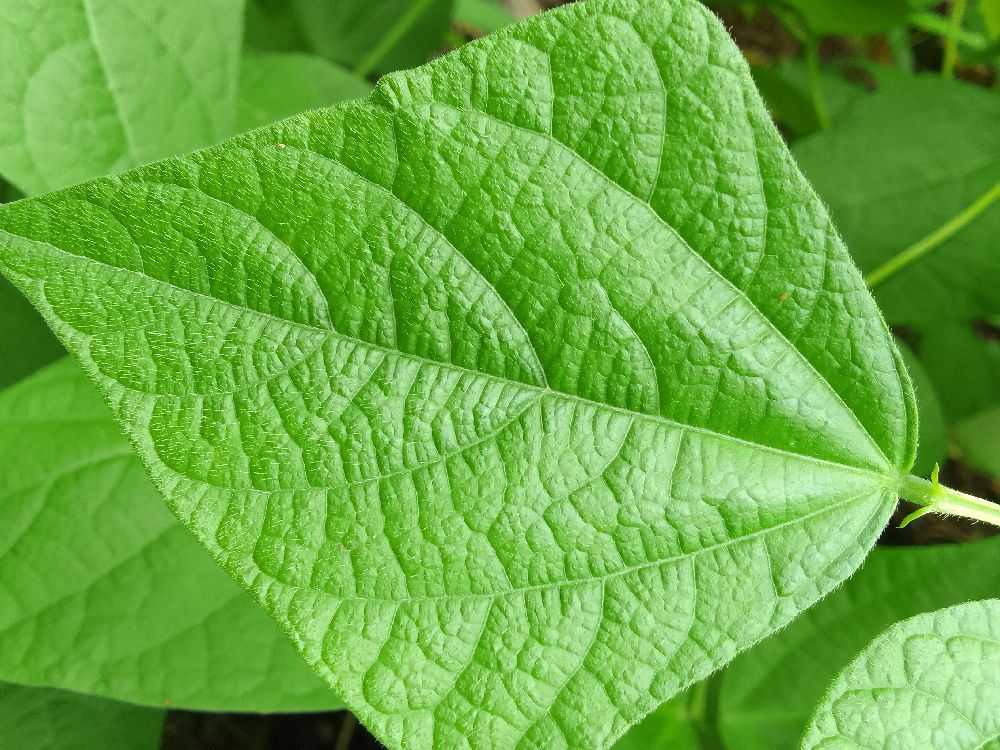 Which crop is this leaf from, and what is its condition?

common bean, healthy
